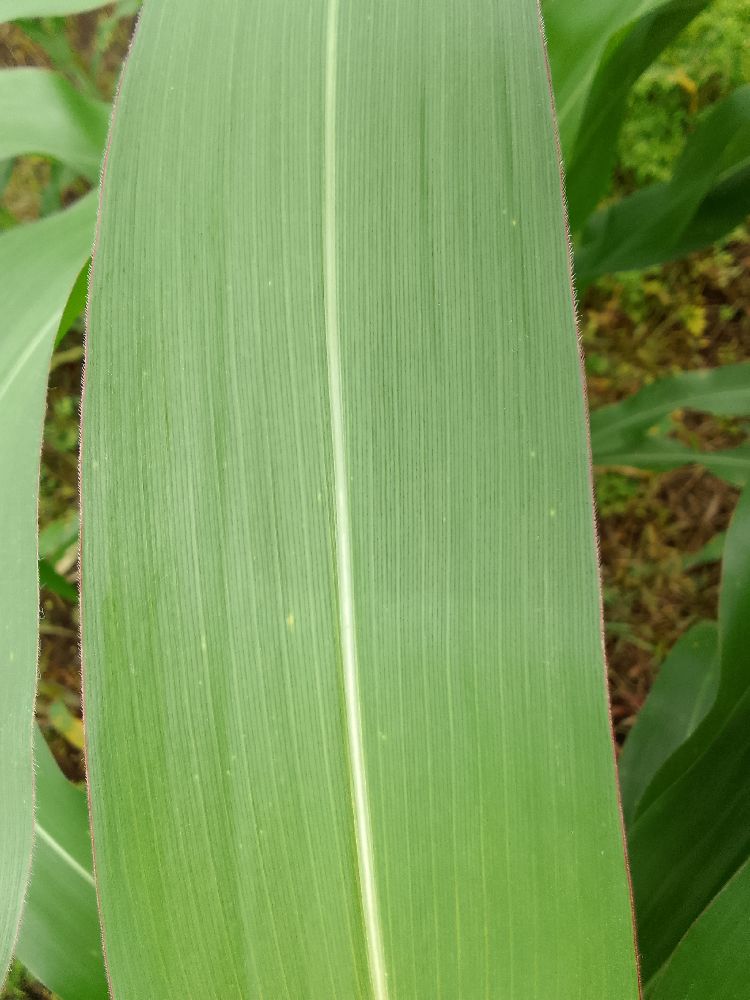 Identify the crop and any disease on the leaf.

maize, healthy
